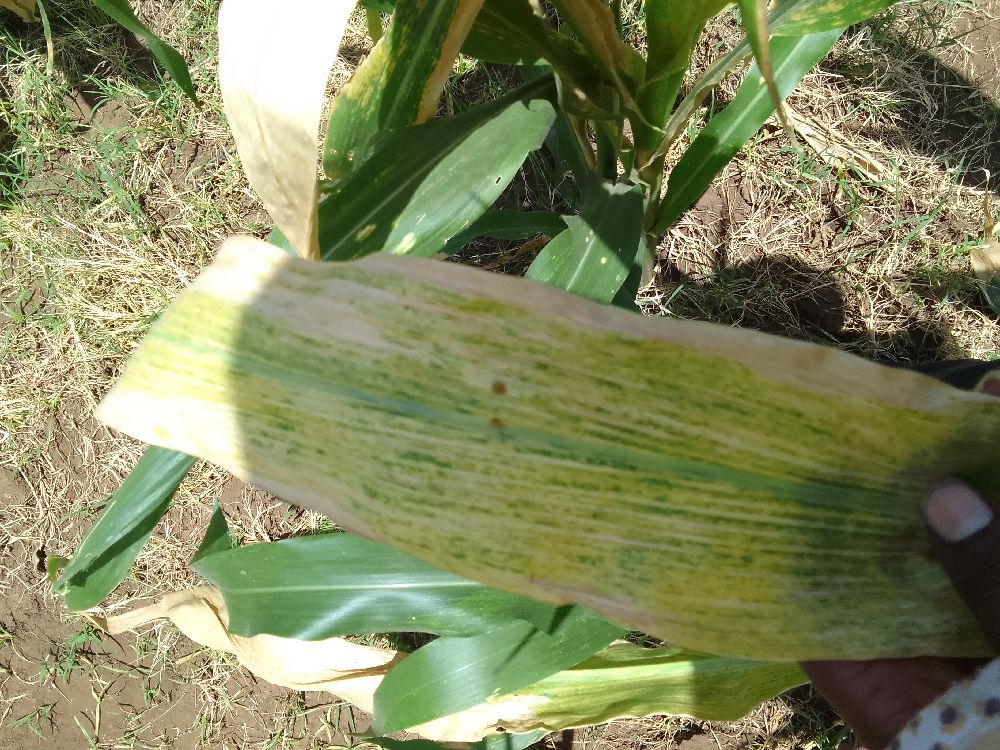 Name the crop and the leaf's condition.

maize, maize lethal necrosis
